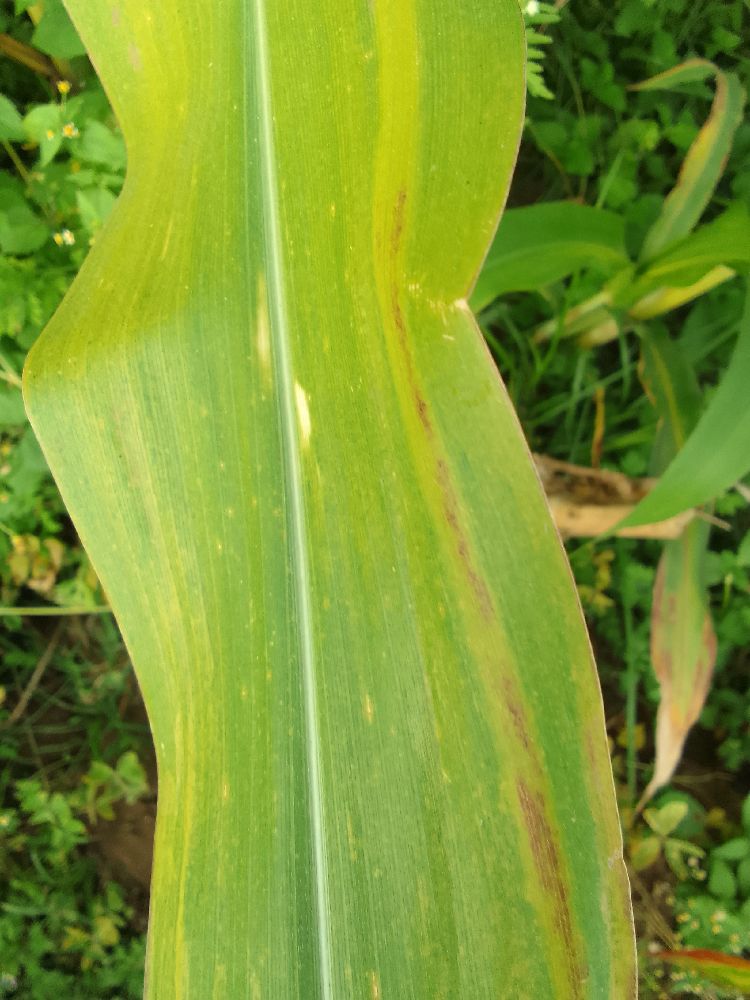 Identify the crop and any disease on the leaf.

maize, maize lethal necrosis
